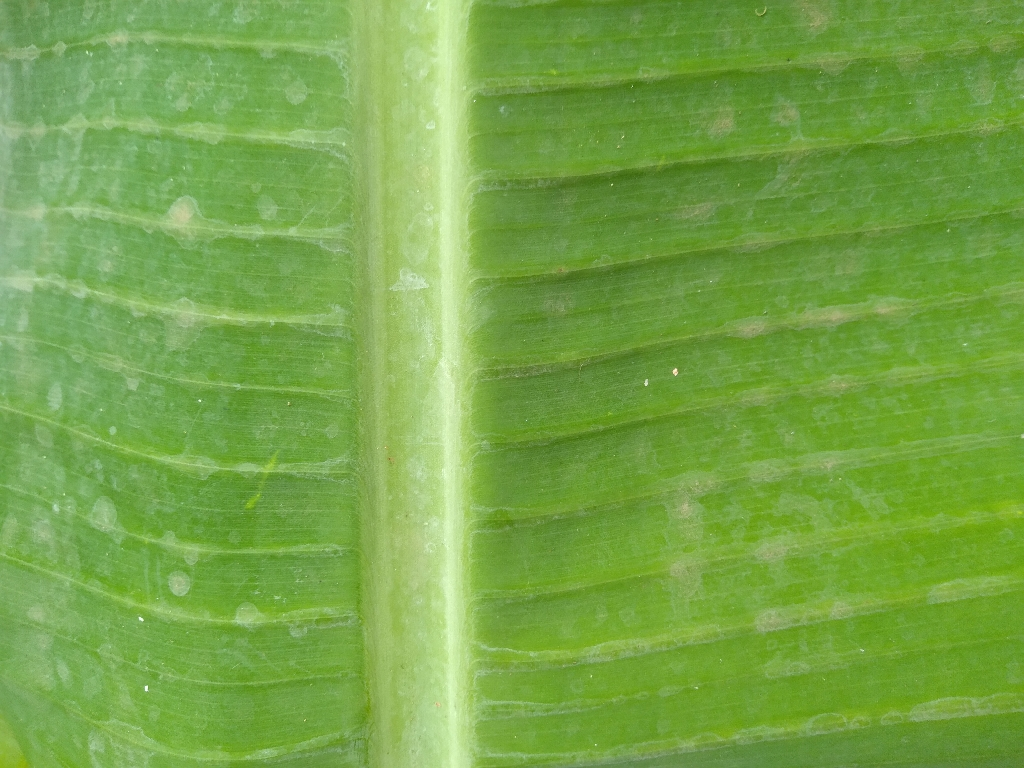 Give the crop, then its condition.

banana, healthy
